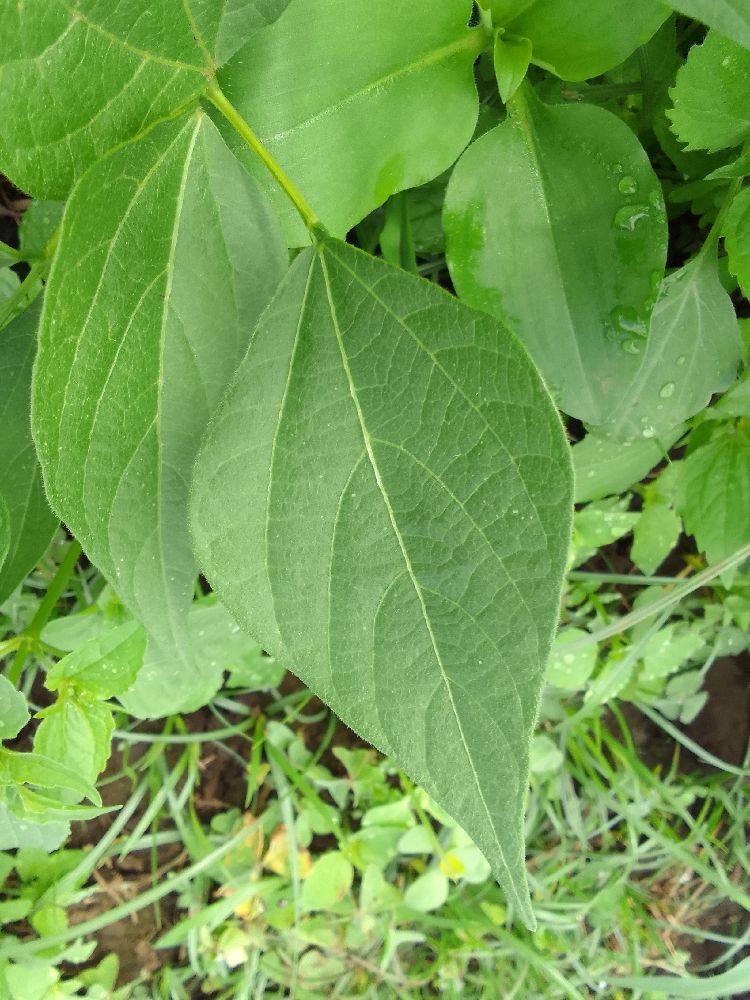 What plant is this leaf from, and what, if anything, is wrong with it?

common bean, healthy
